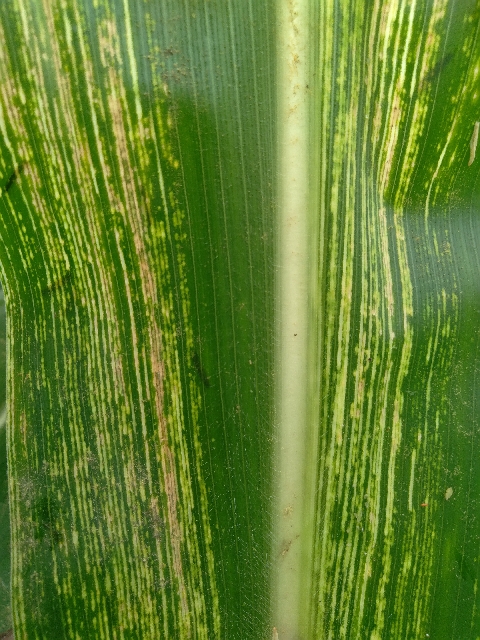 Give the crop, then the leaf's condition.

maize, maize streak virus
